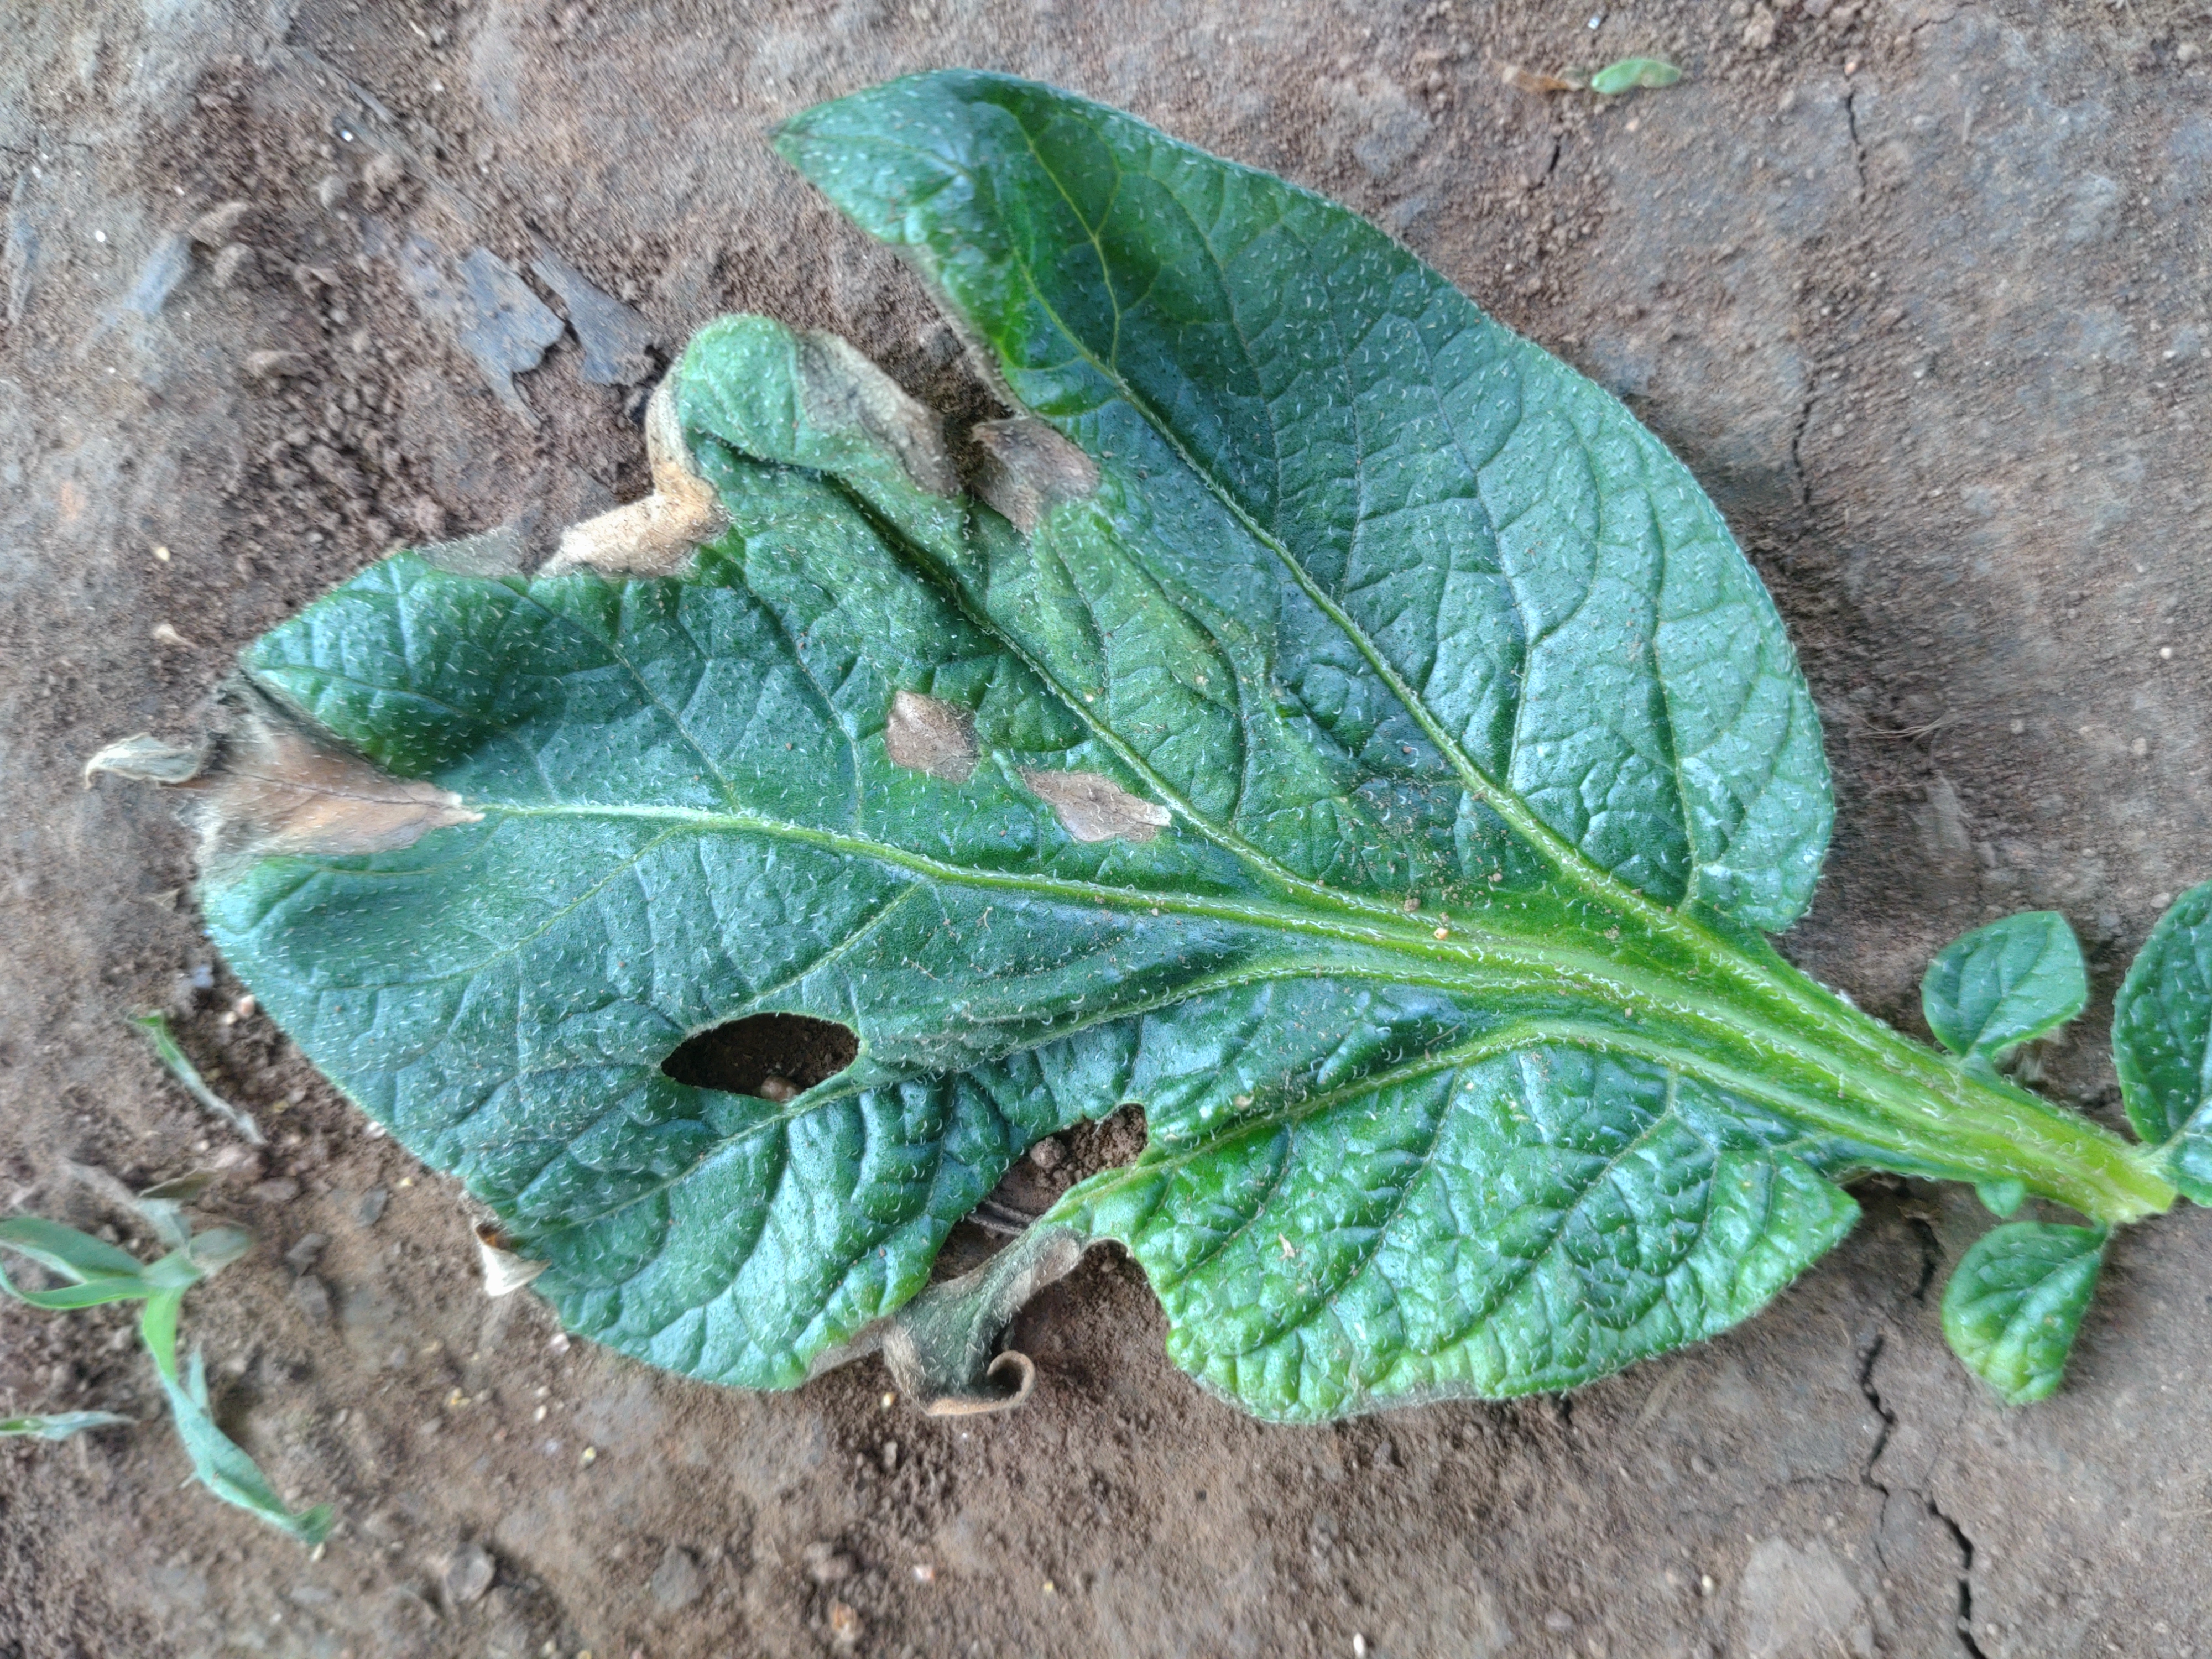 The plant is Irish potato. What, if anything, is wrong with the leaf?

early blight
